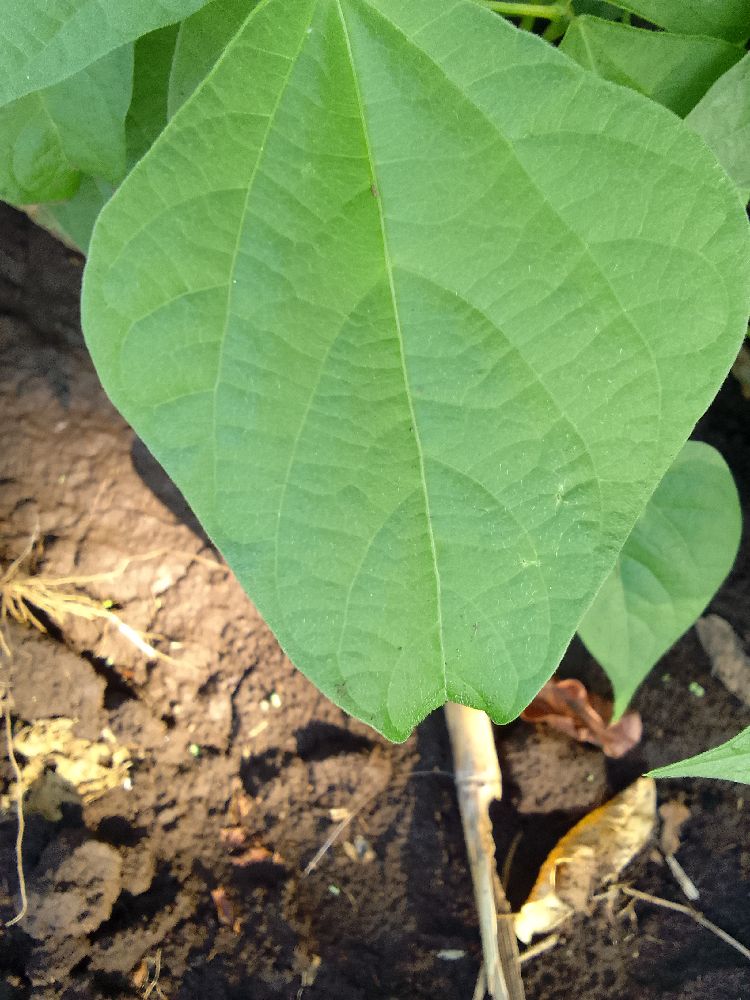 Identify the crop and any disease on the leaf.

common bean, healthy
